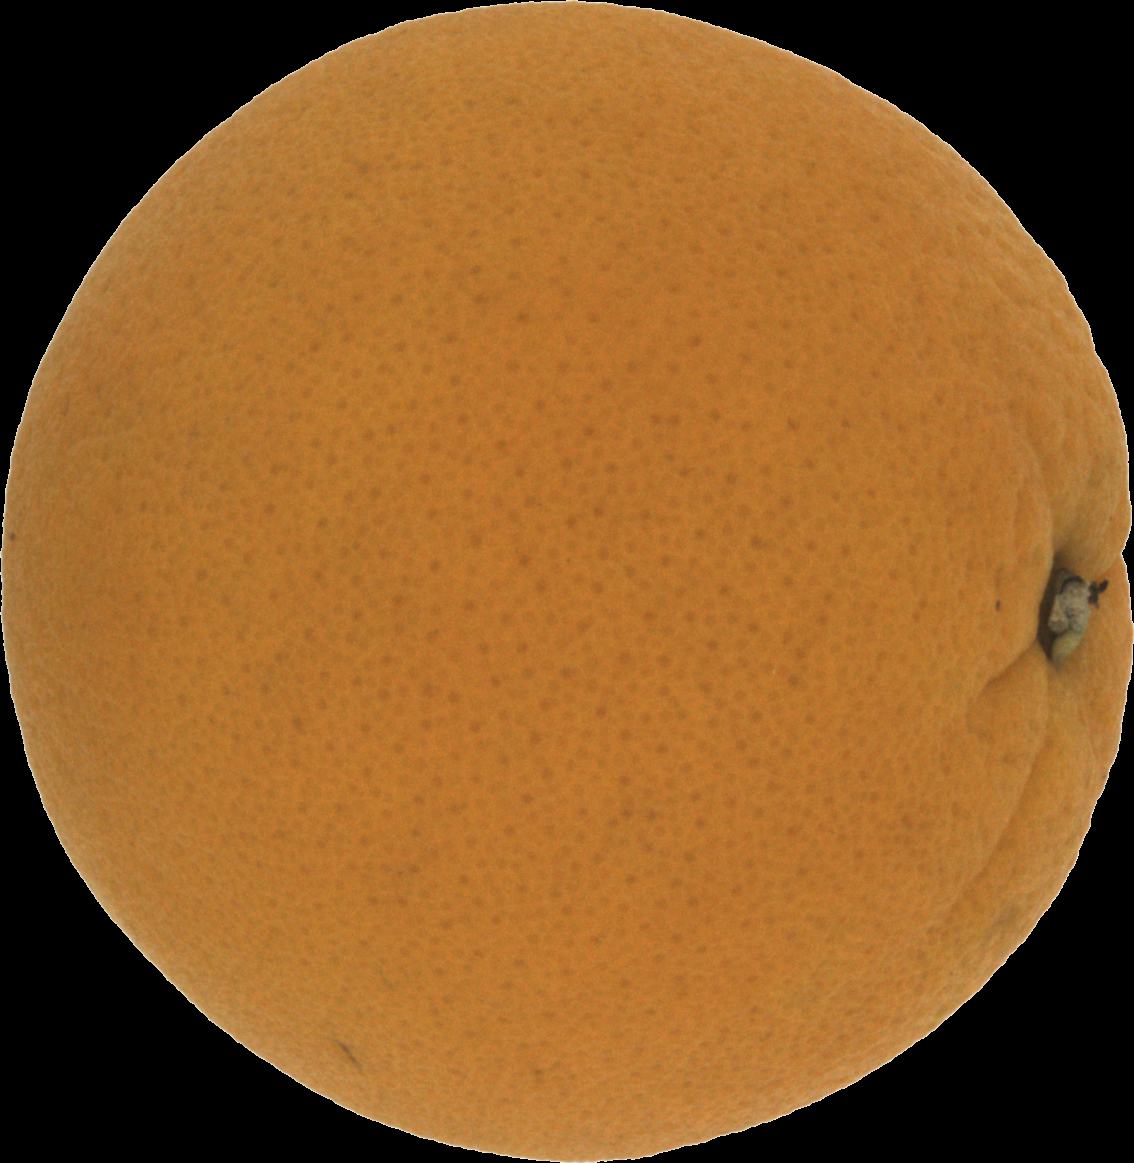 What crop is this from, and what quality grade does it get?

orange, good
